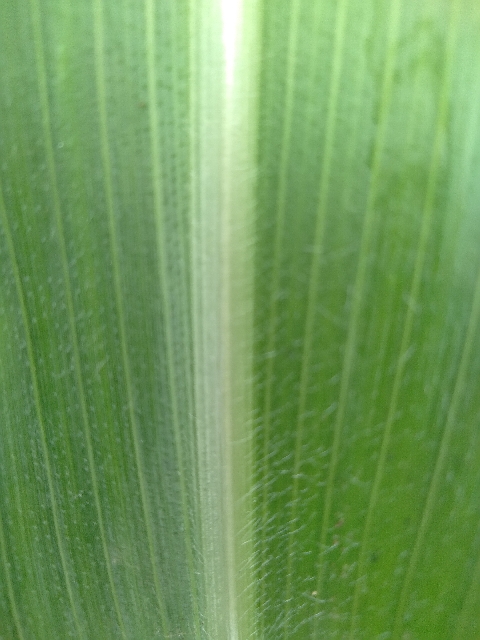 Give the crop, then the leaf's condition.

maize, healthy
